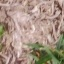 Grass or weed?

grass
